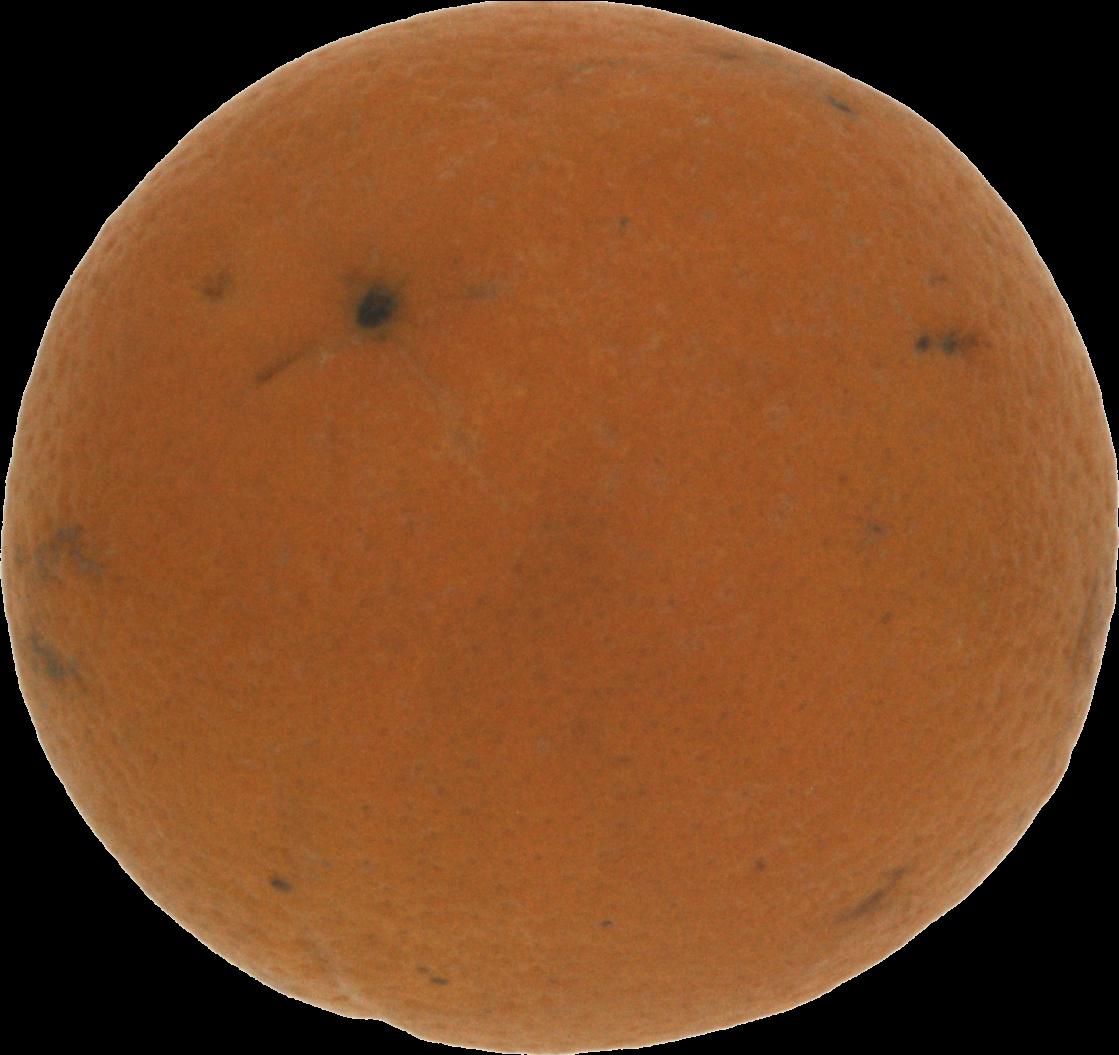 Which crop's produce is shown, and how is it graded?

orange, bad
